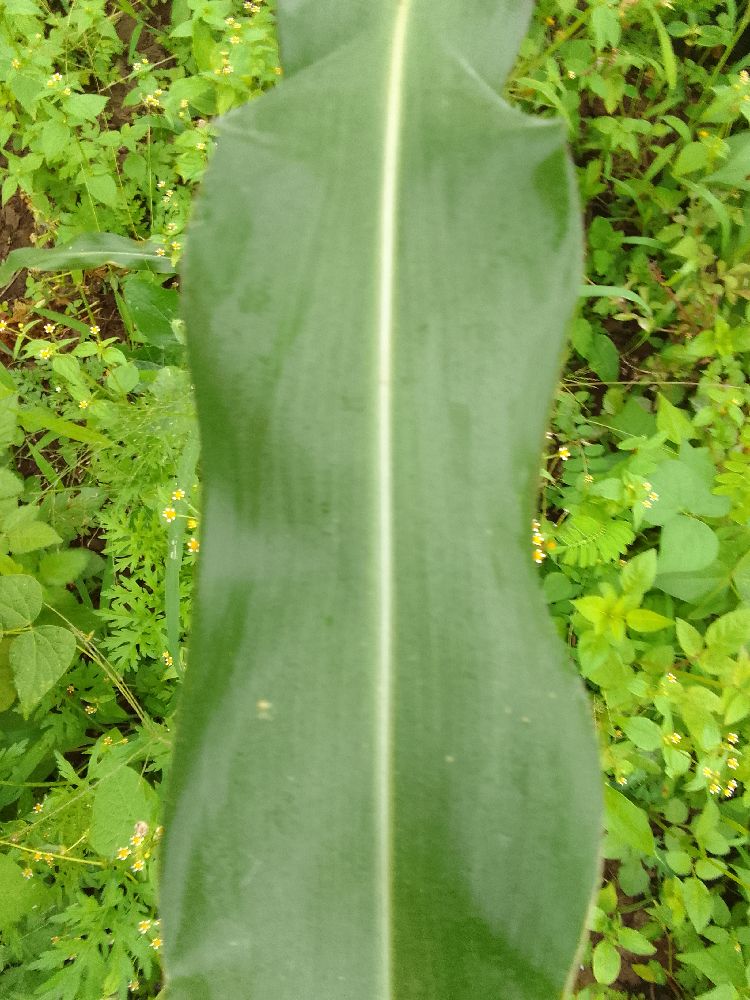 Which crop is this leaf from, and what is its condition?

maize, healthy
